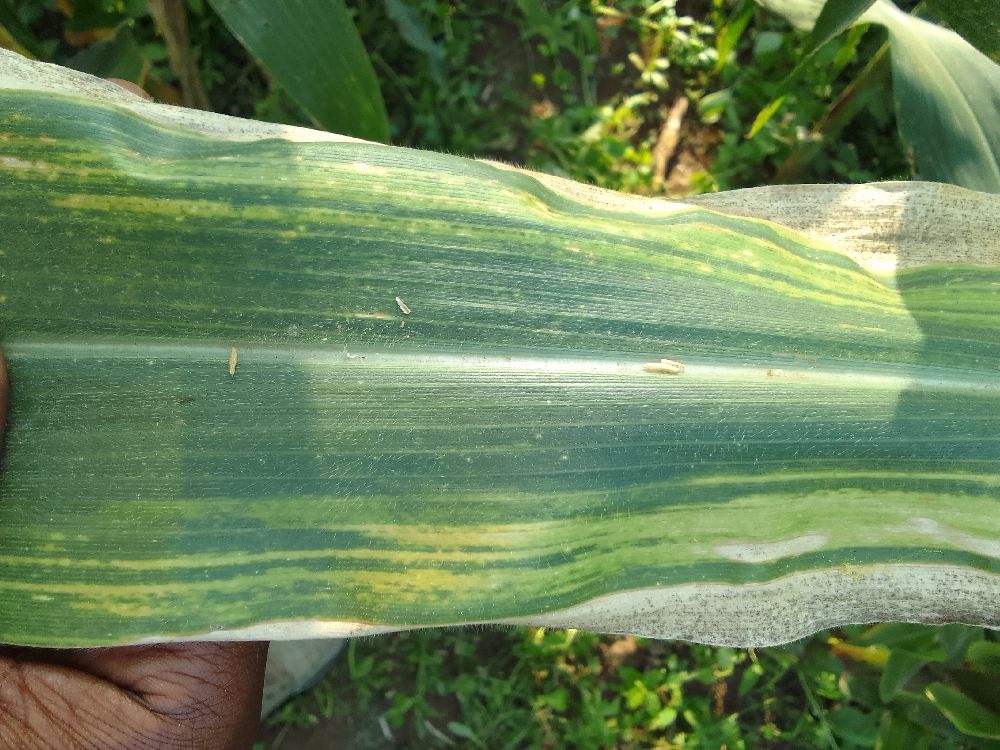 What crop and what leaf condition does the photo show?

maize, maize lethal necrosis
